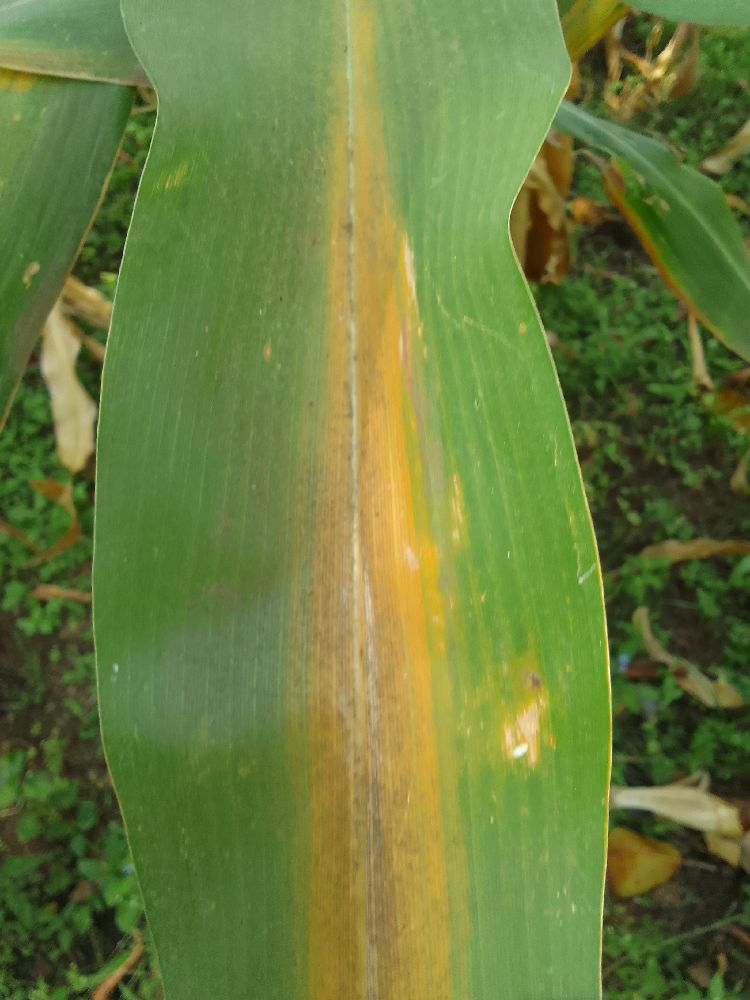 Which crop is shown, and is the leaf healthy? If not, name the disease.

maize, maize lethal necrosis
